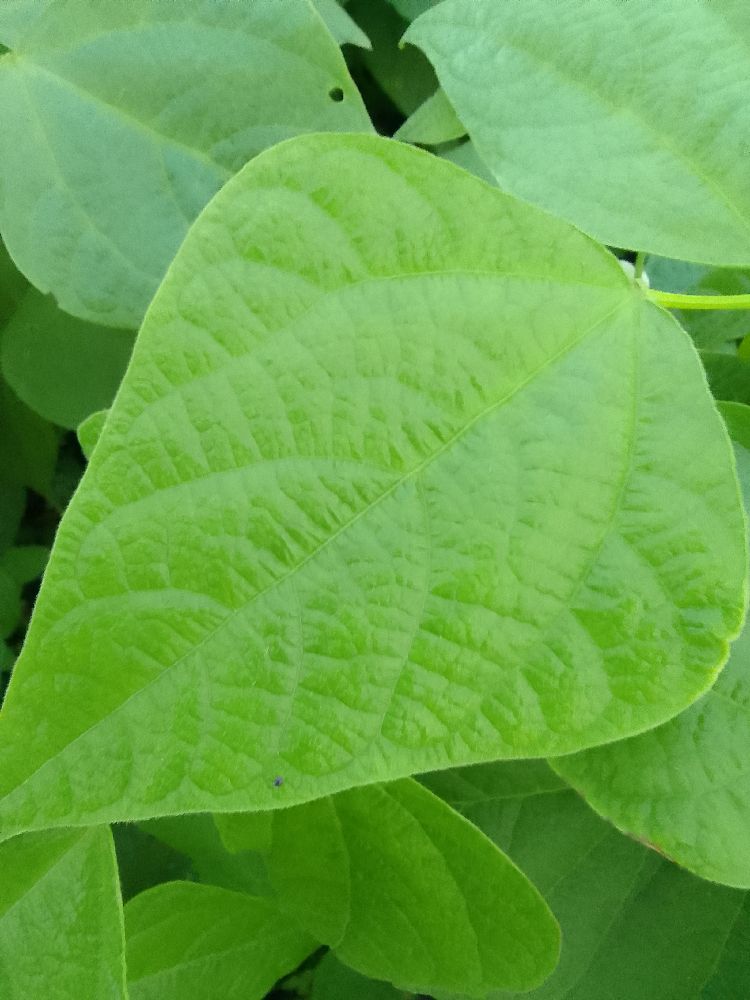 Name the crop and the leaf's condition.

common bean, healthy
